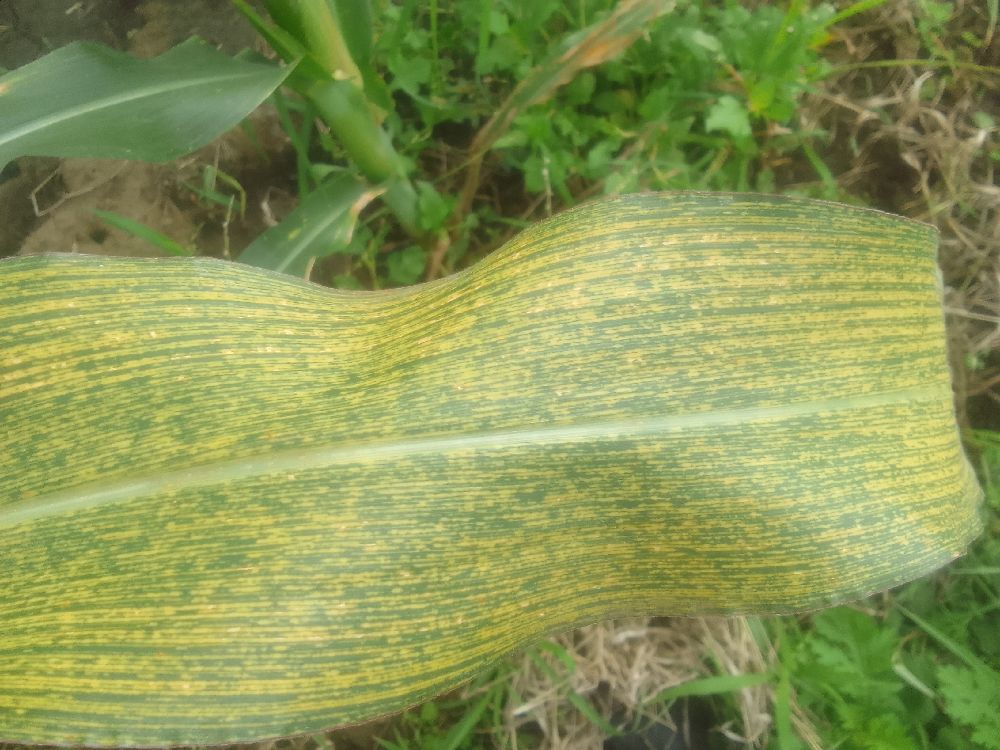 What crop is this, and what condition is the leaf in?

maize, maize streak virus
